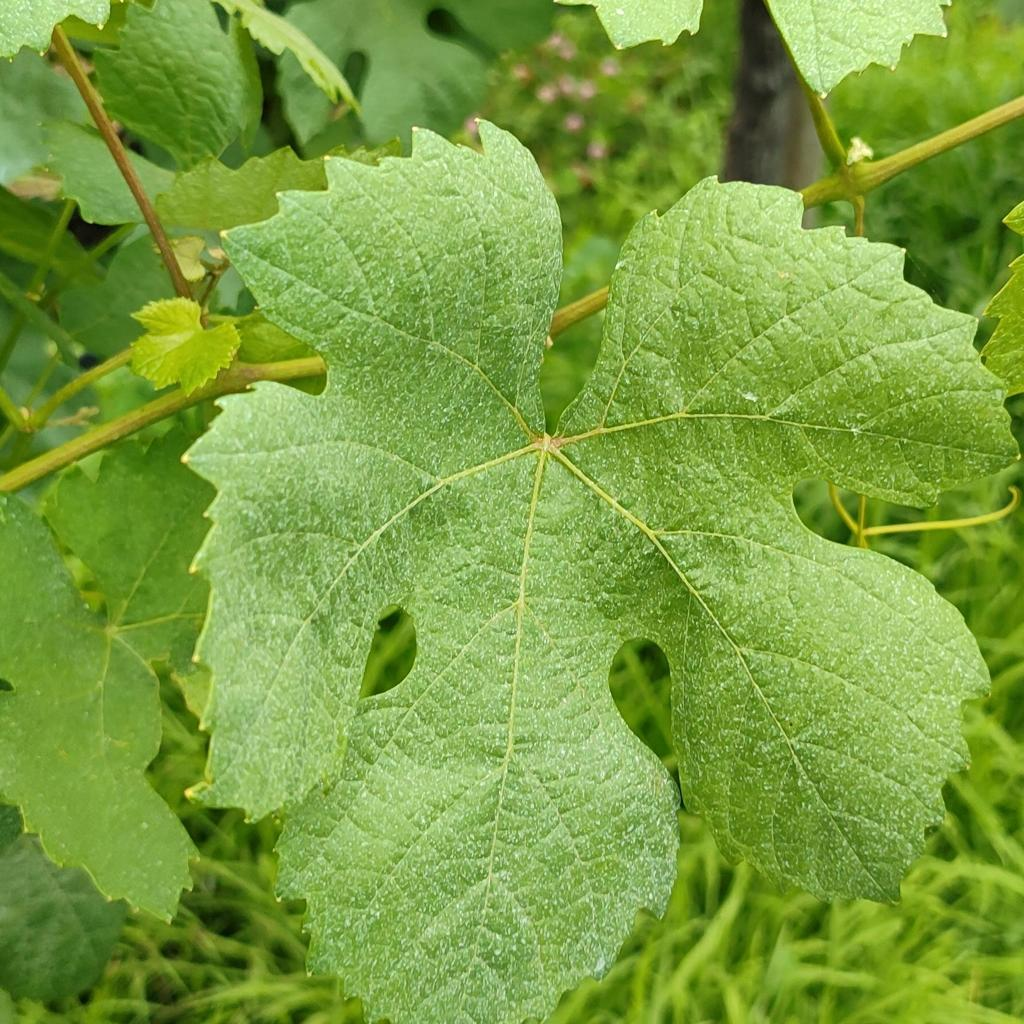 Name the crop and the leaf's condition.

grapevine, healthy
